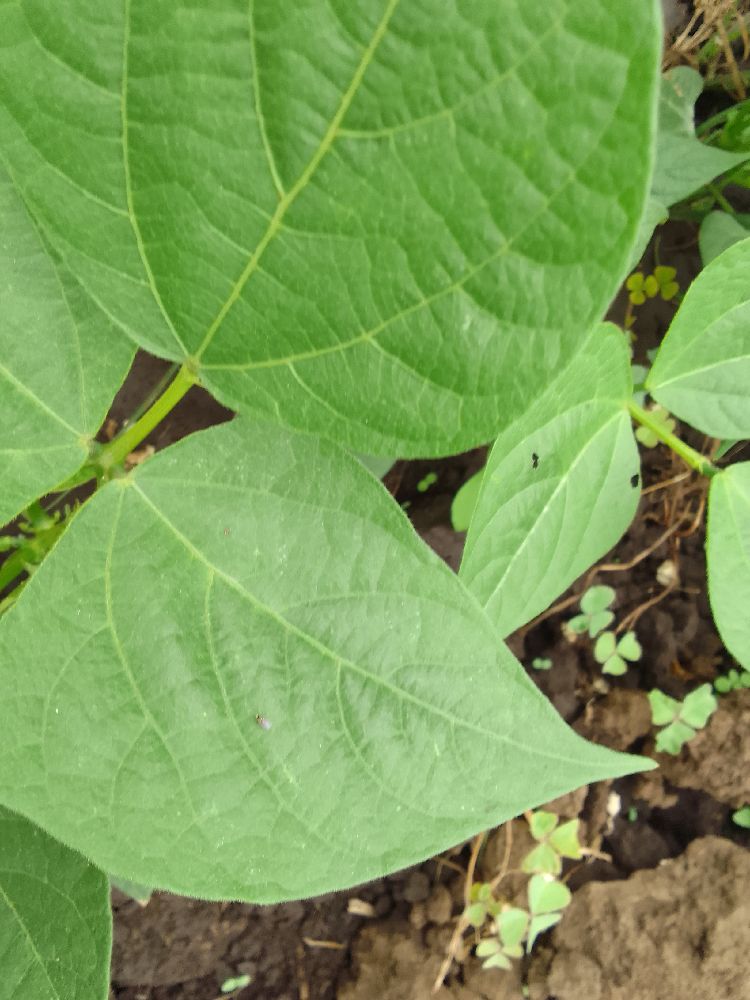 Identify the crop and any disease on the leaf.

common bean, healthy
